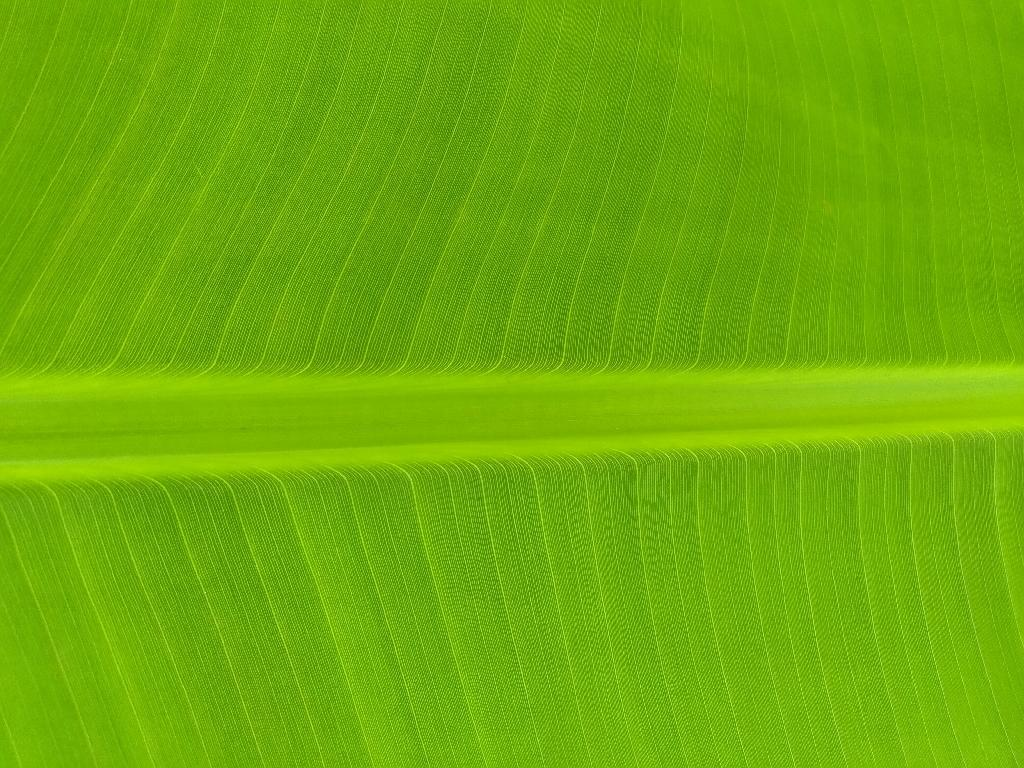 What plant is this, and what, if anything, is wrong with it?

banana, healthy
